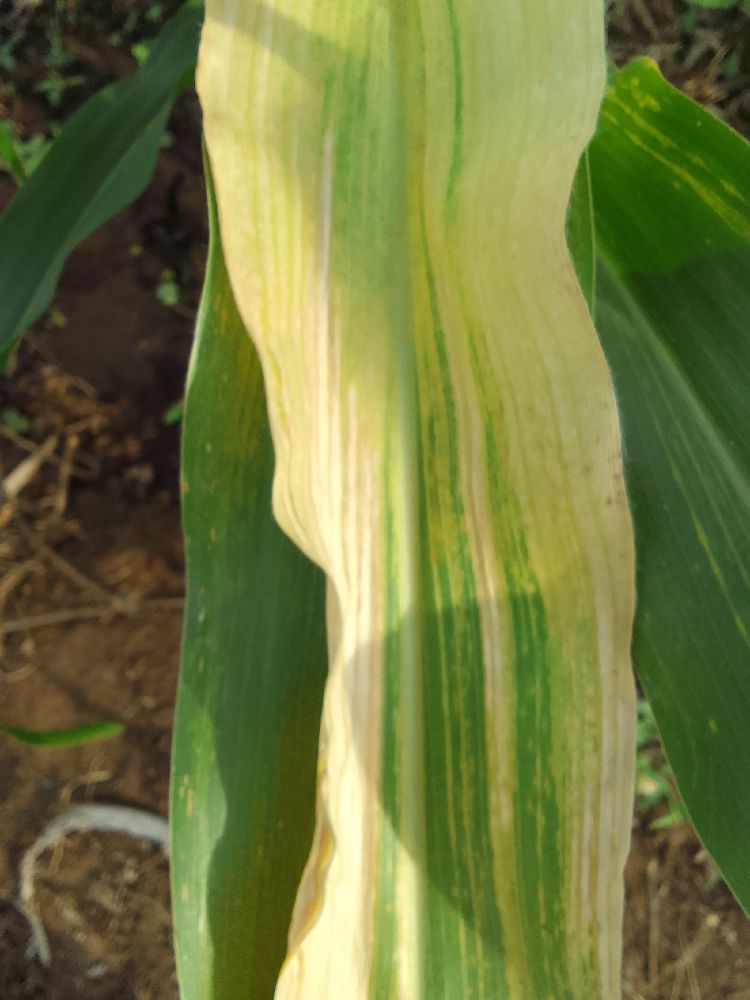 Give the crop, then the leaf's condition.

maize, maize lethal necrosis
